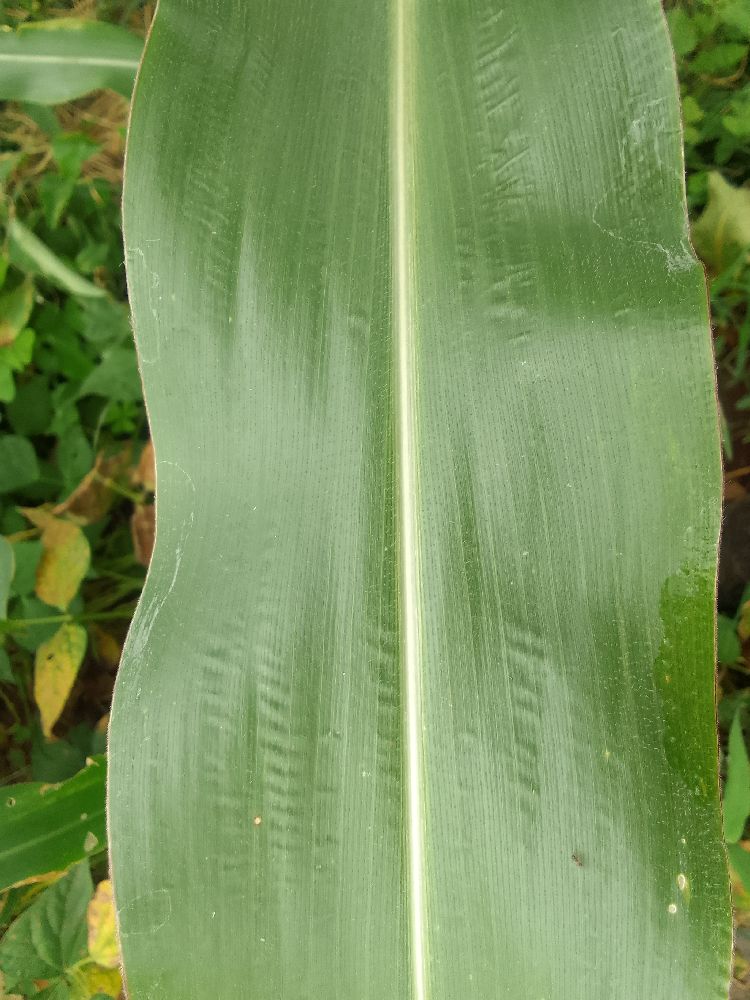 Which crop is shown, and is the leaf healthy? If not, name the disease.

maize, healthy
